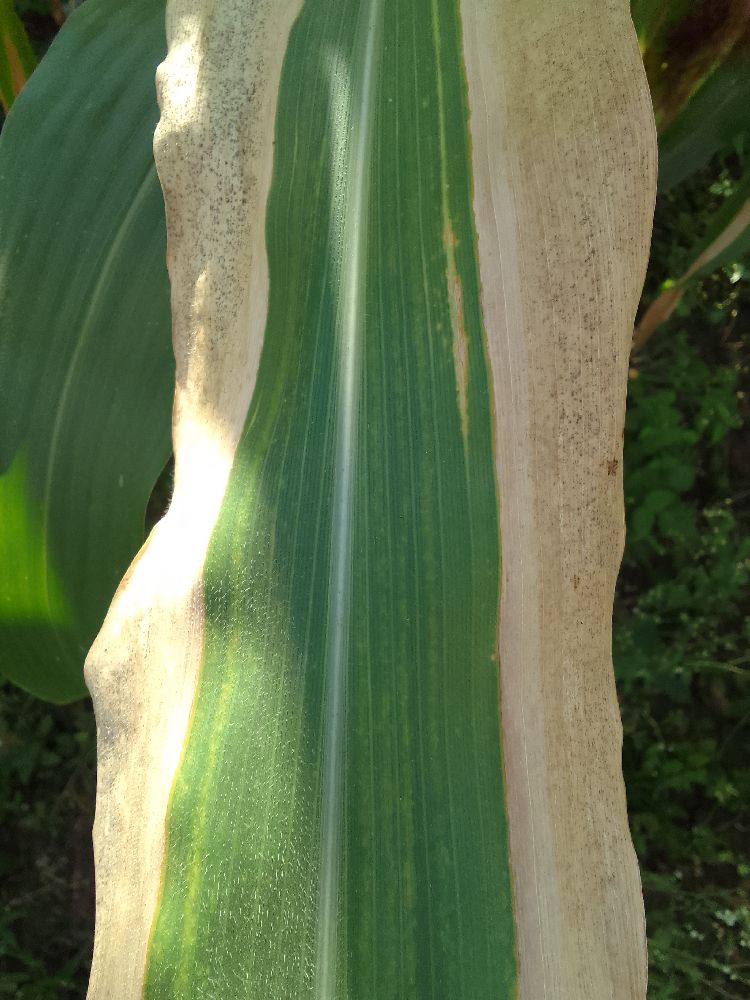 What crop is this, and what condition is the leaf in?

maize, maize lethal necrosis
